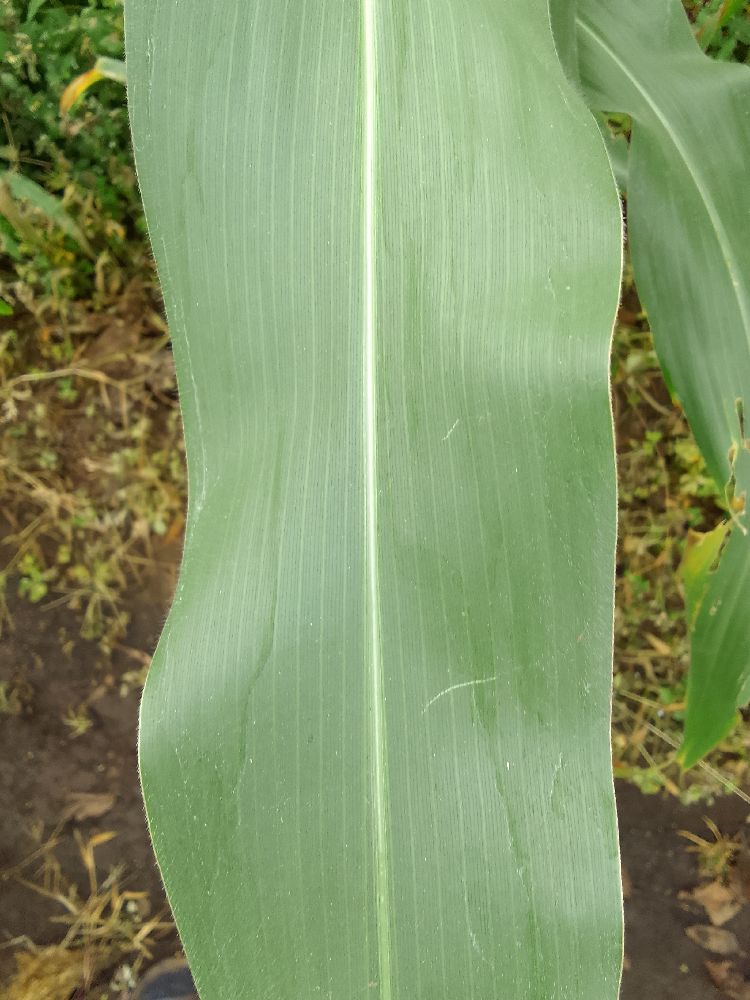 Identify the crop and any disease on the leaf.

maize, healthy
